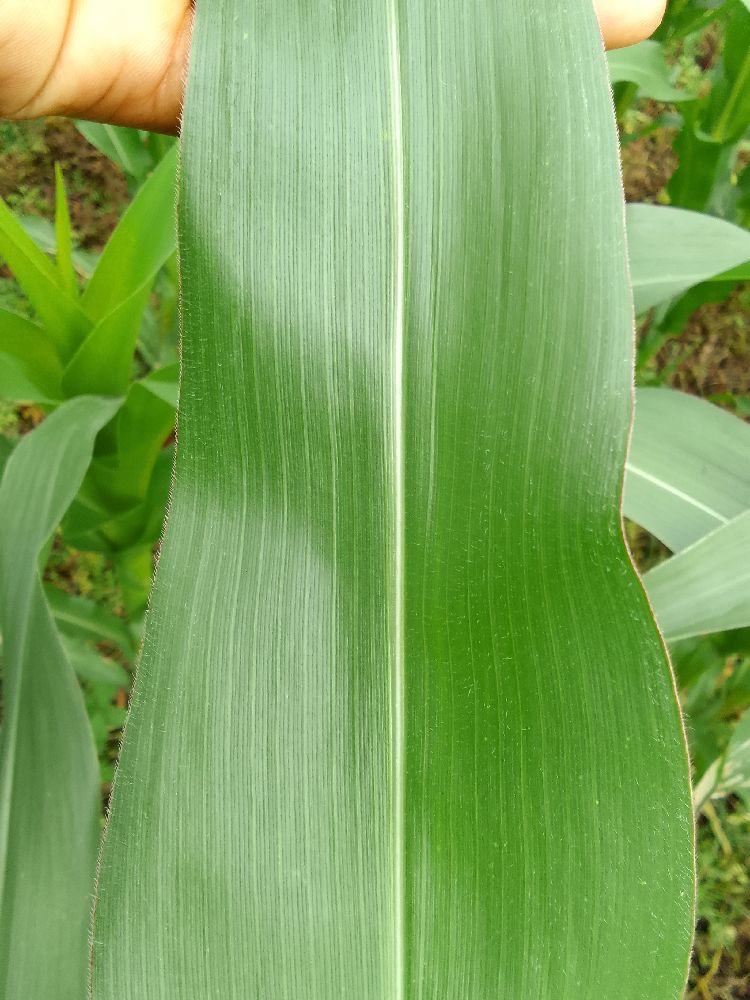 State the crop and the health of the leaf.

maize, healthy
